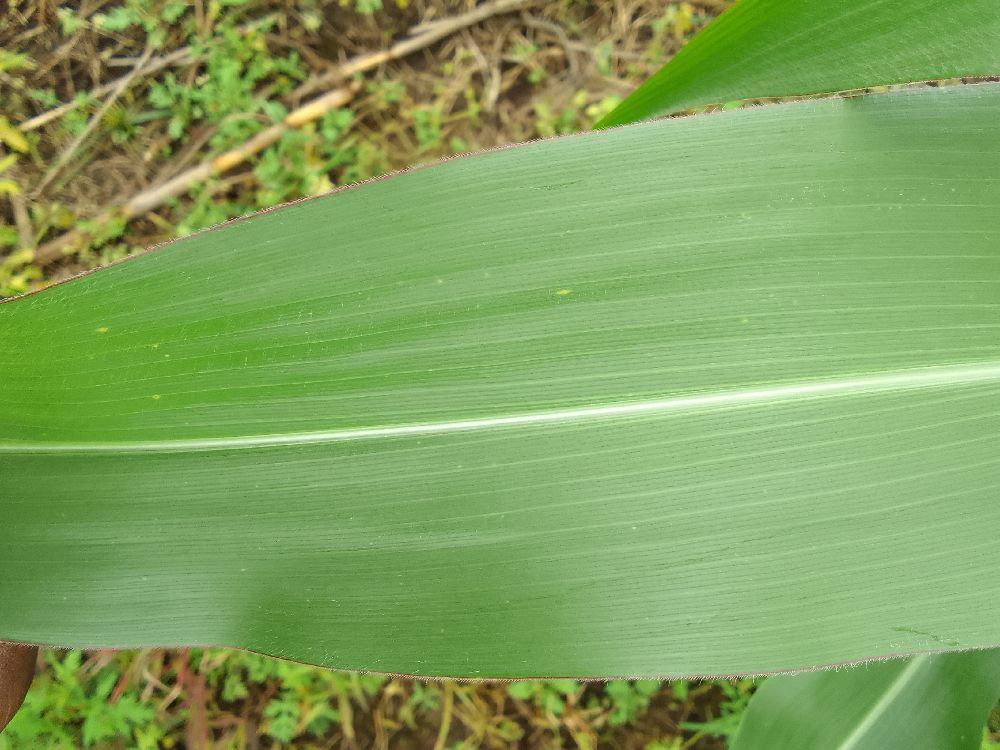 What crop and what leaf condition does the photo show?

maize, healthy
